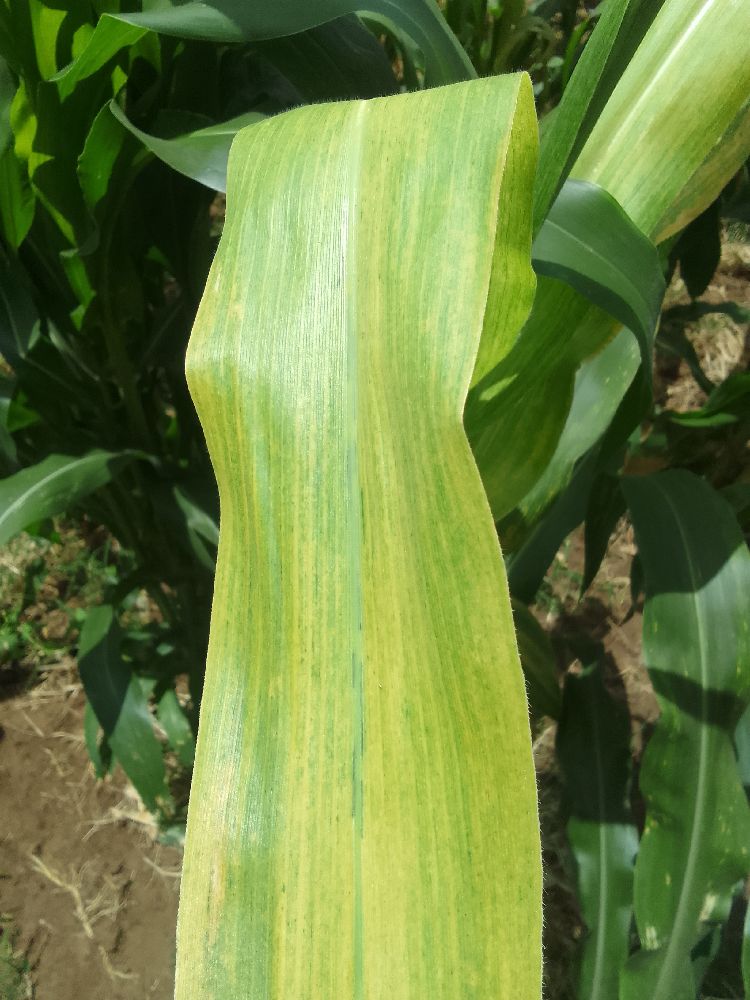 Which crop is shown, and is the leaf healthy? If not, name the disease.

maize, maize lethal necrosis
